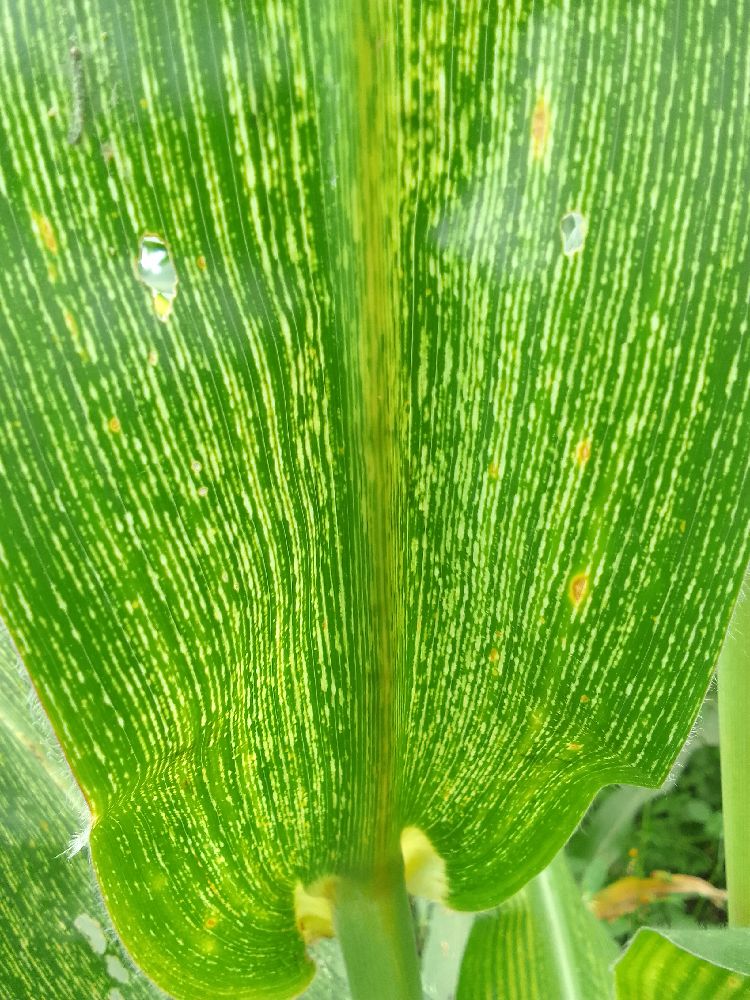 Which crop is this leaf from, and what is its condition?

maize, maize streak virus
